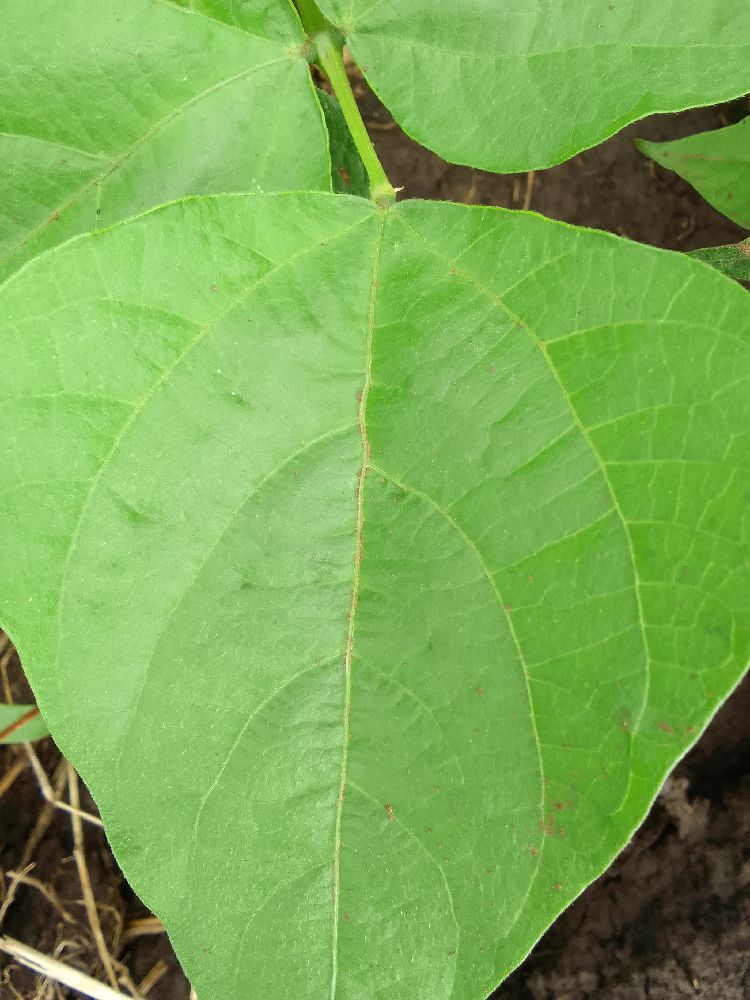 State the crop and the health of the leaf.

common bean, healthy
